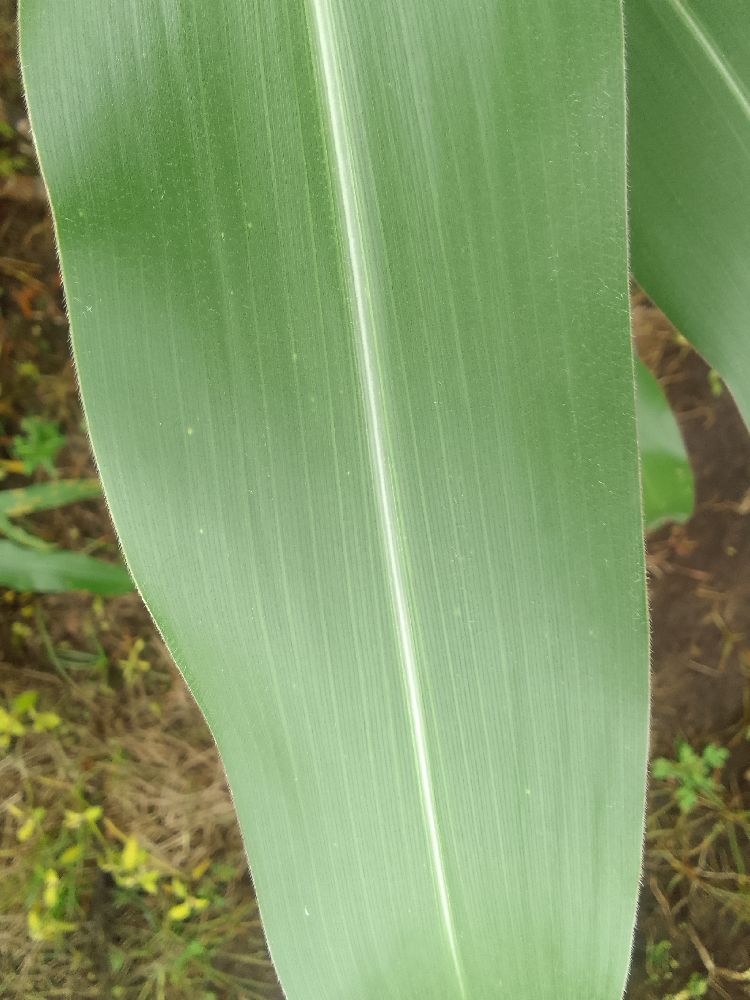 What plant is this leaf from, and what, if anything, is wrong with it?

maize, healthy
